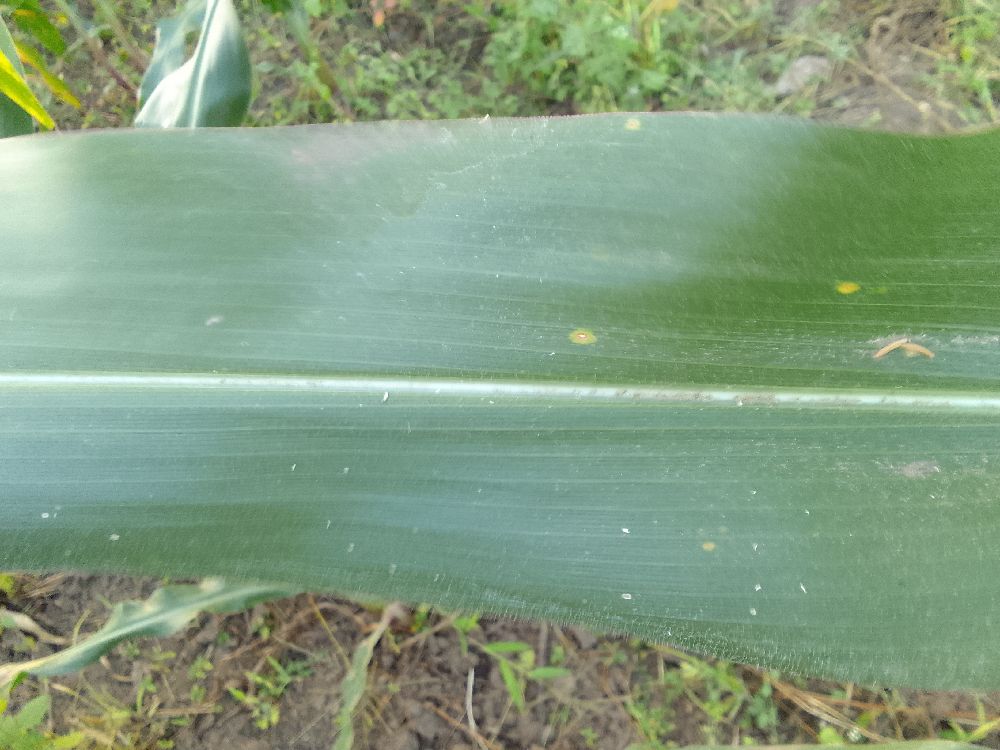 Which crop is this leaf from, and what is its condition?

maize, healthy
